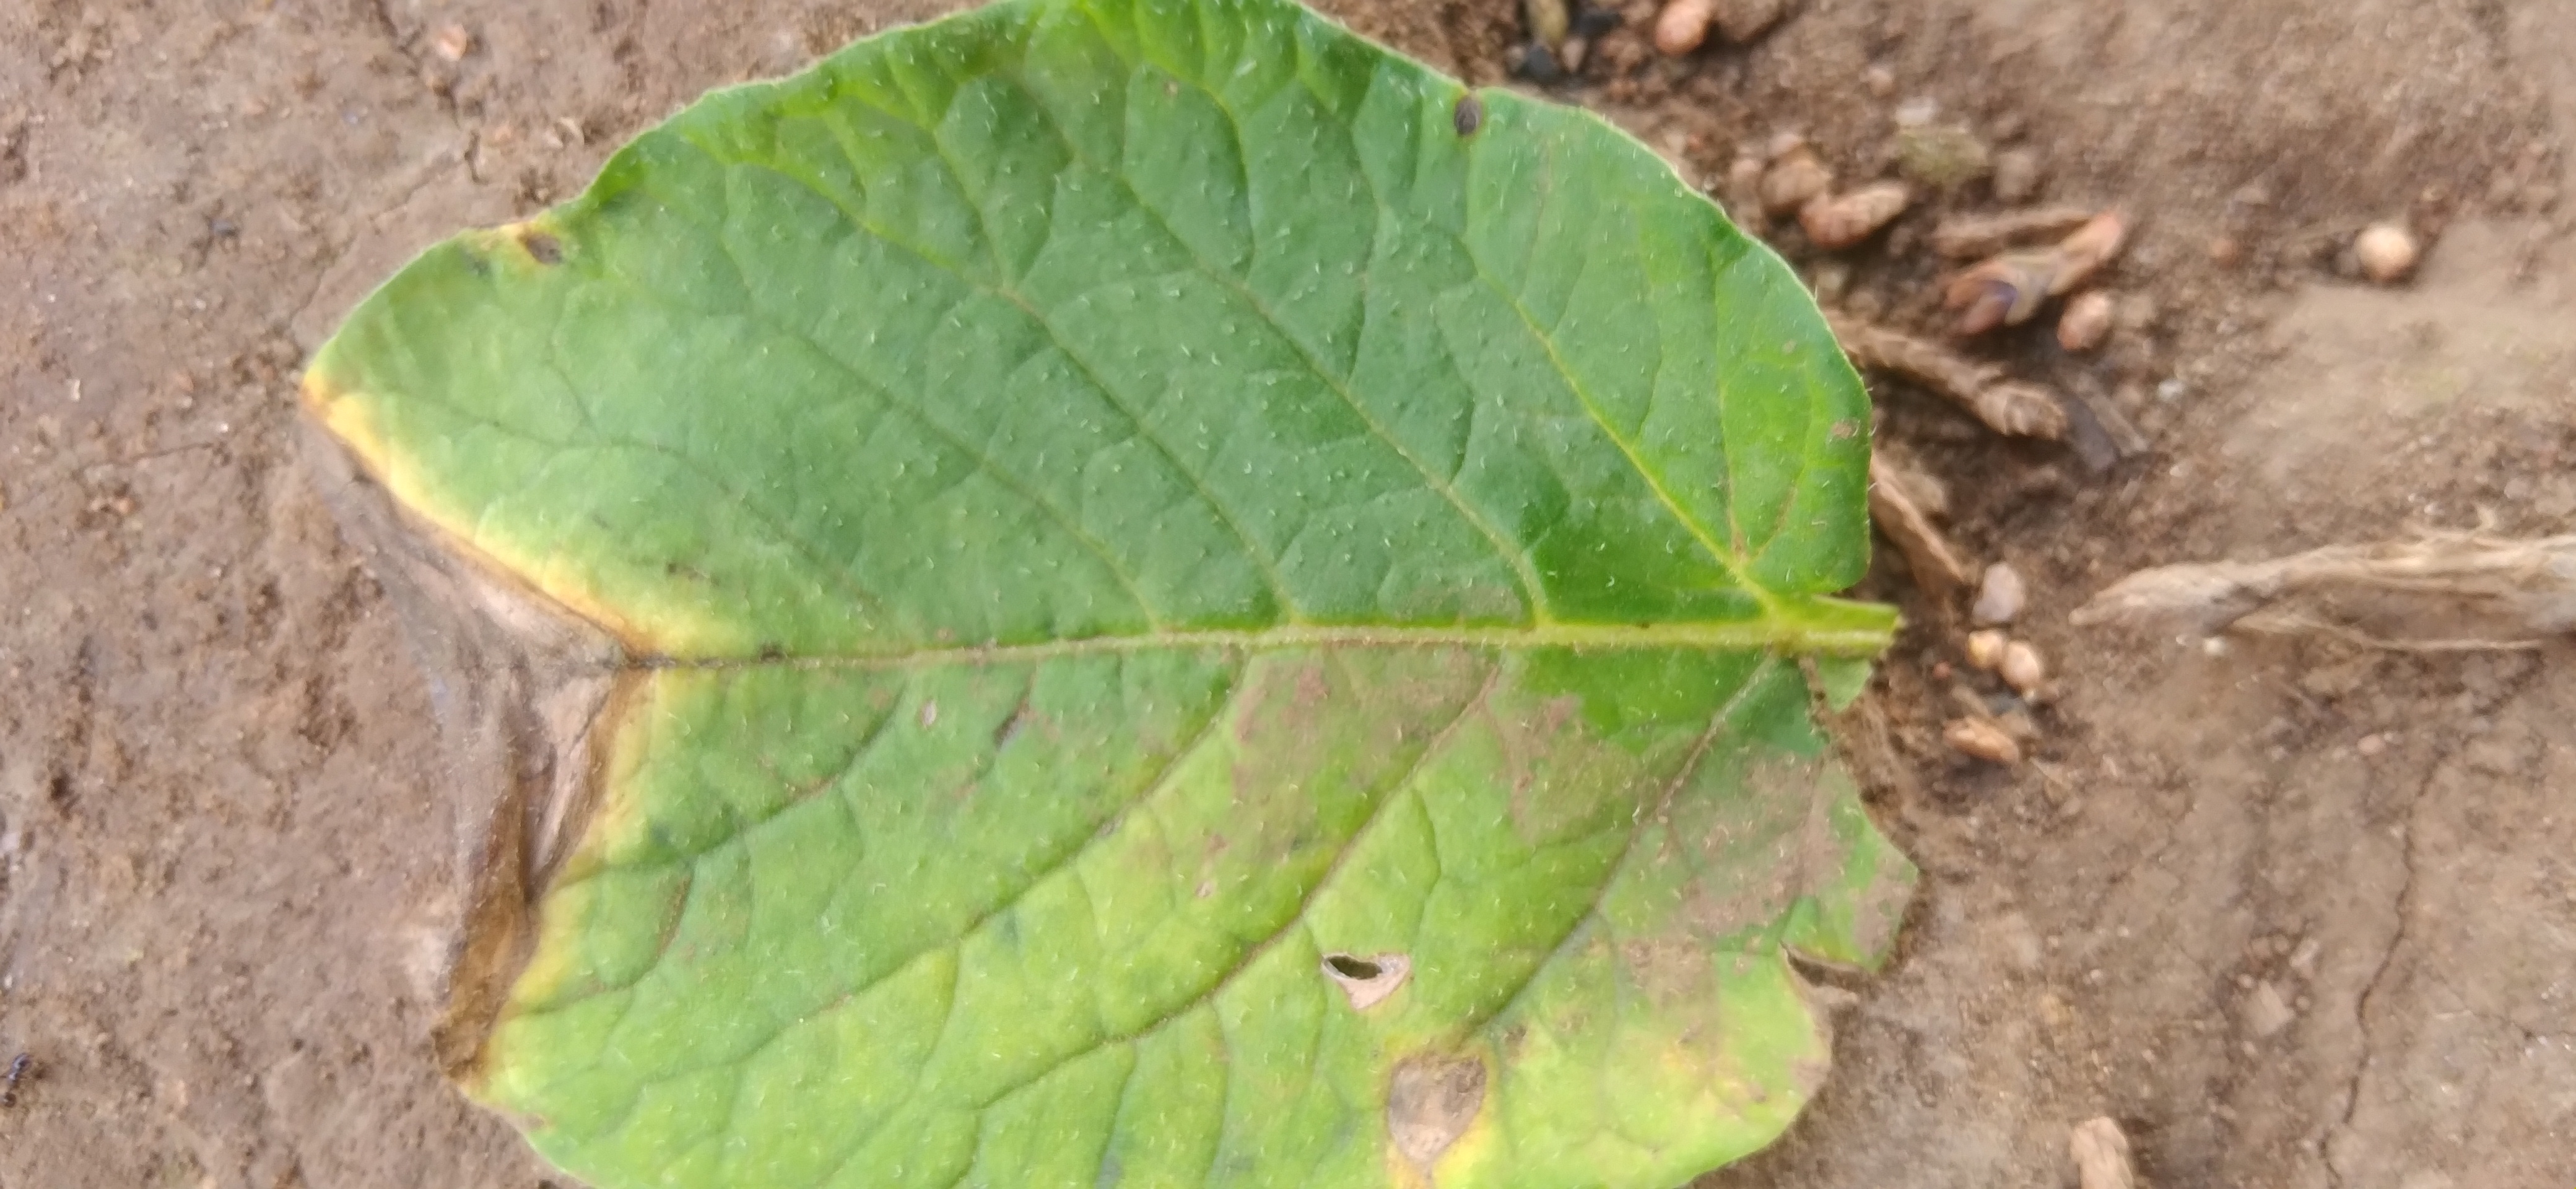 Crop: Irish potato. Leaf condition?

early blight
